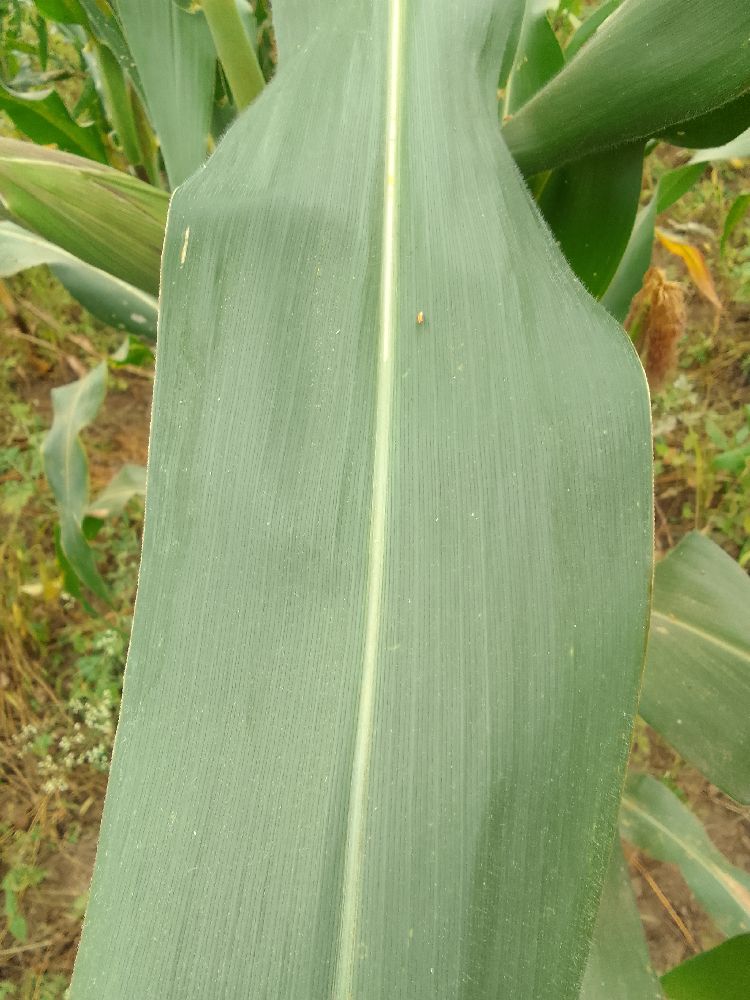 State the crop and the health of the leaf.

maize, healthy
